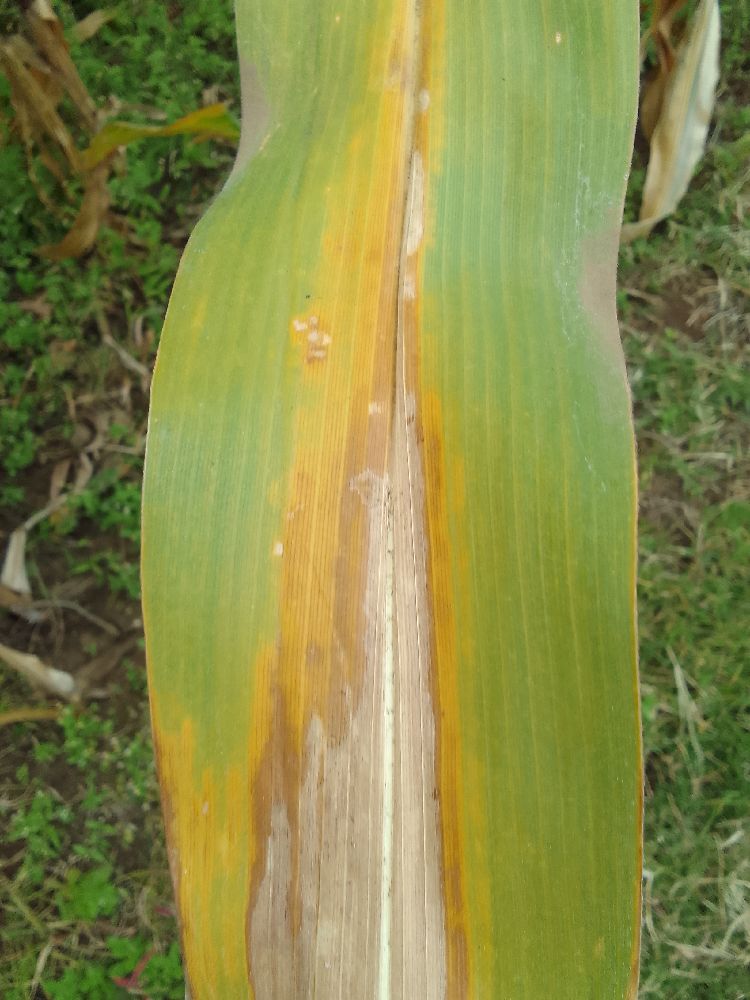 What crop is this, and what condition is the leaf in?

maize, maize lethal necrosis
